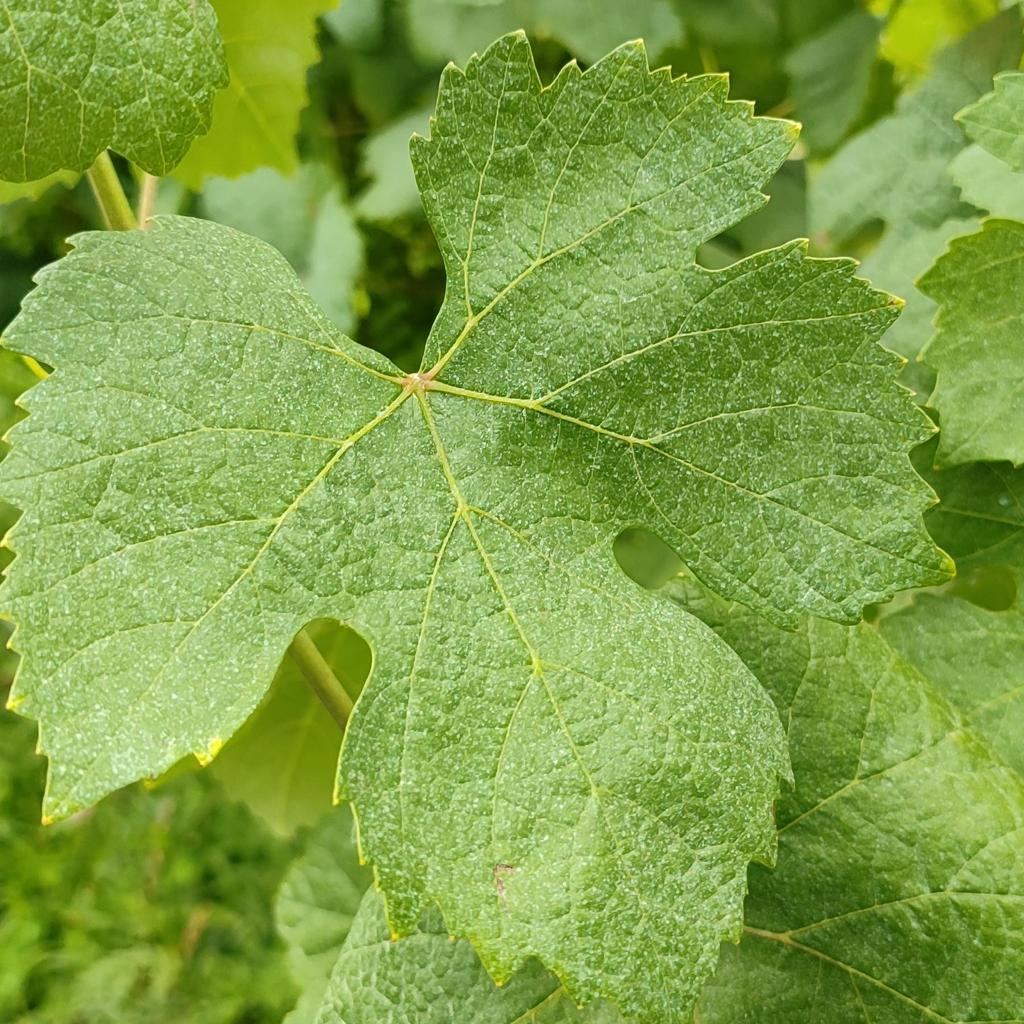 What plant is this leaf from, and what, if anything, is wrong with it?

grapevine, healthy
